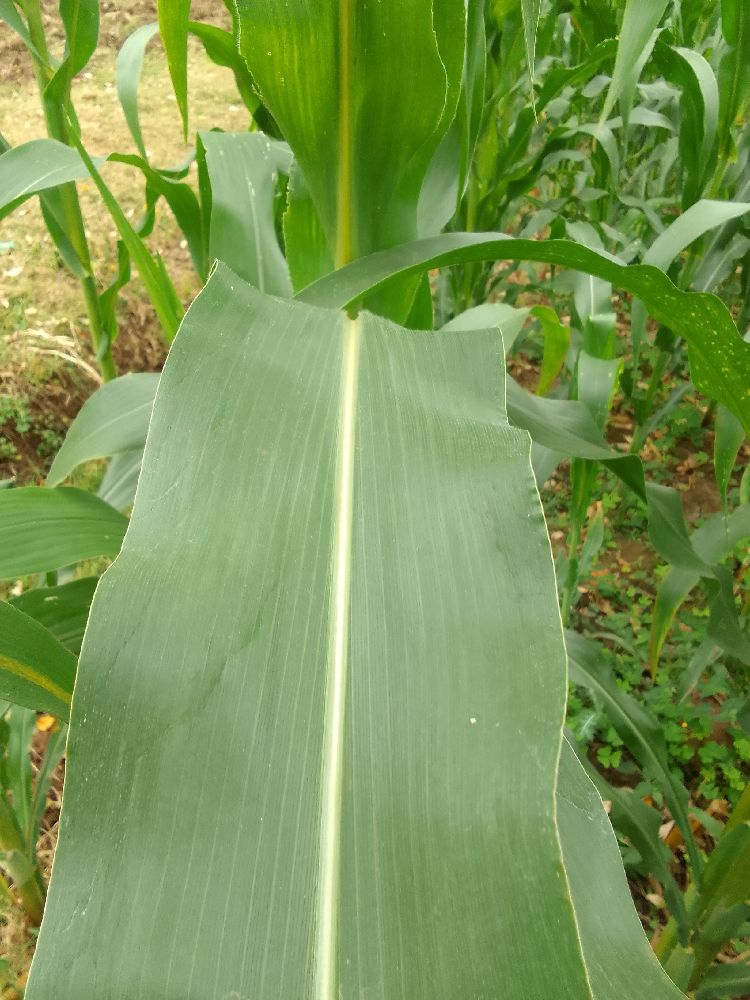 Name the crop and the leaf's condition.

maize, healthy
